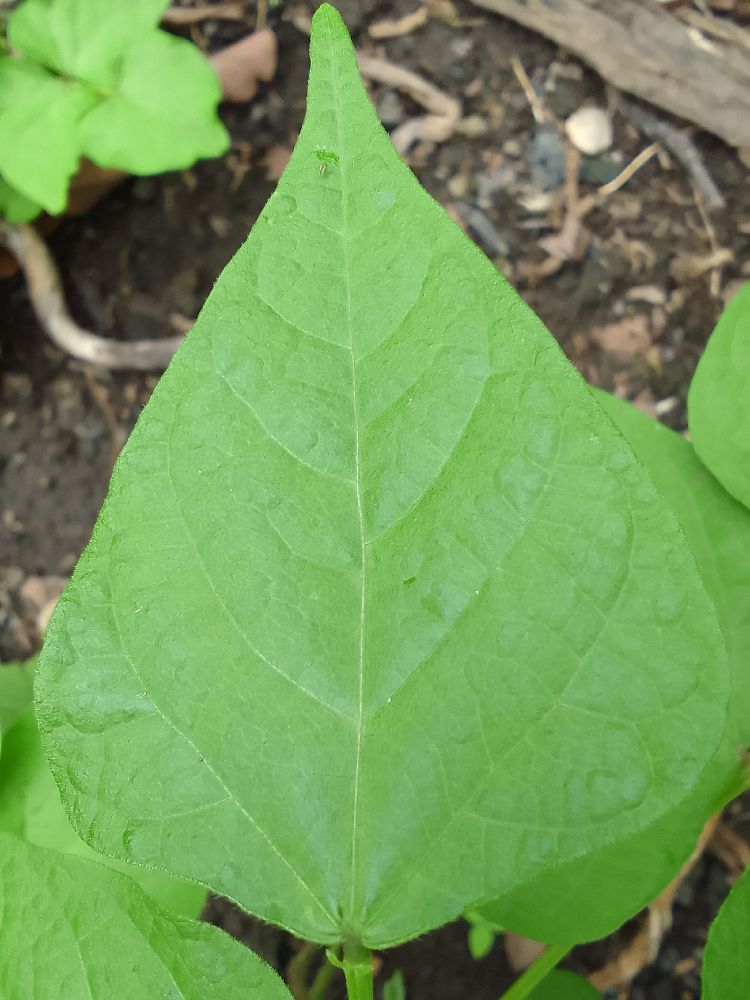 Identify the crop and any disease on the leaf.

common bean, healthy
